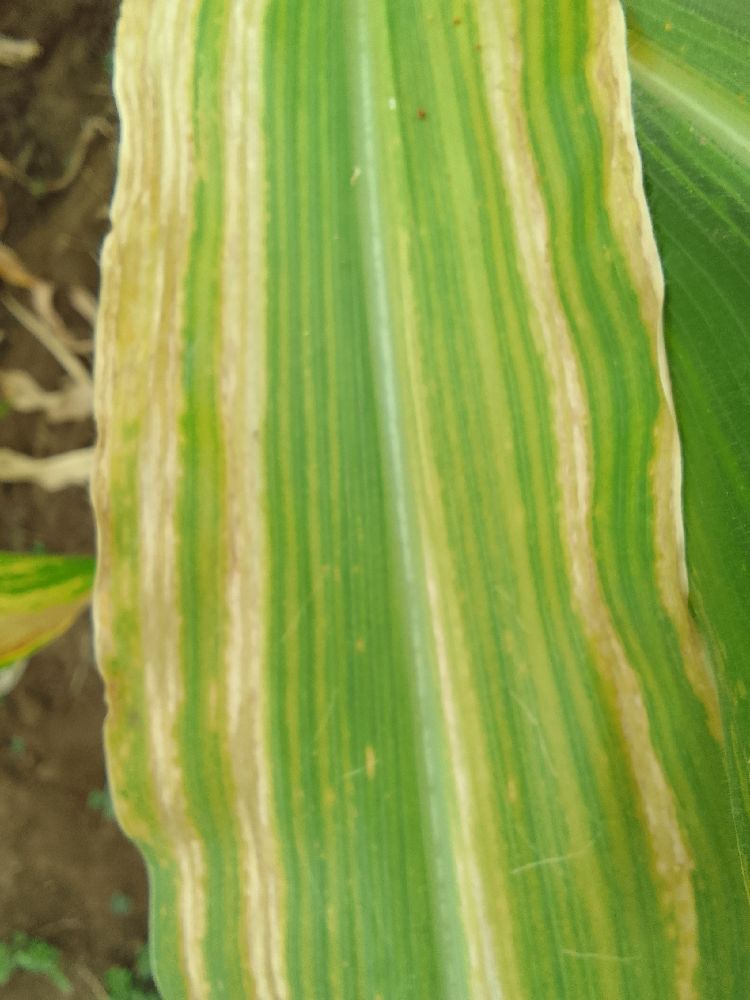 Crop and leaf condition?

maize, maize lethal necrosis
